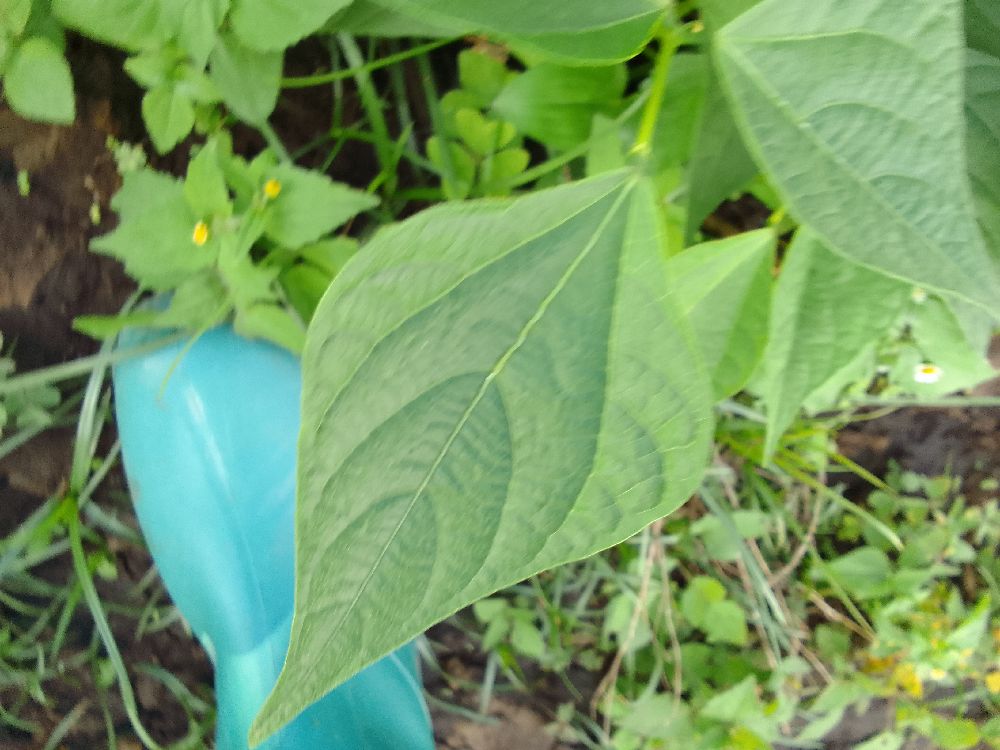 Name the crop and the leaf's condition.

common bean, healthy
